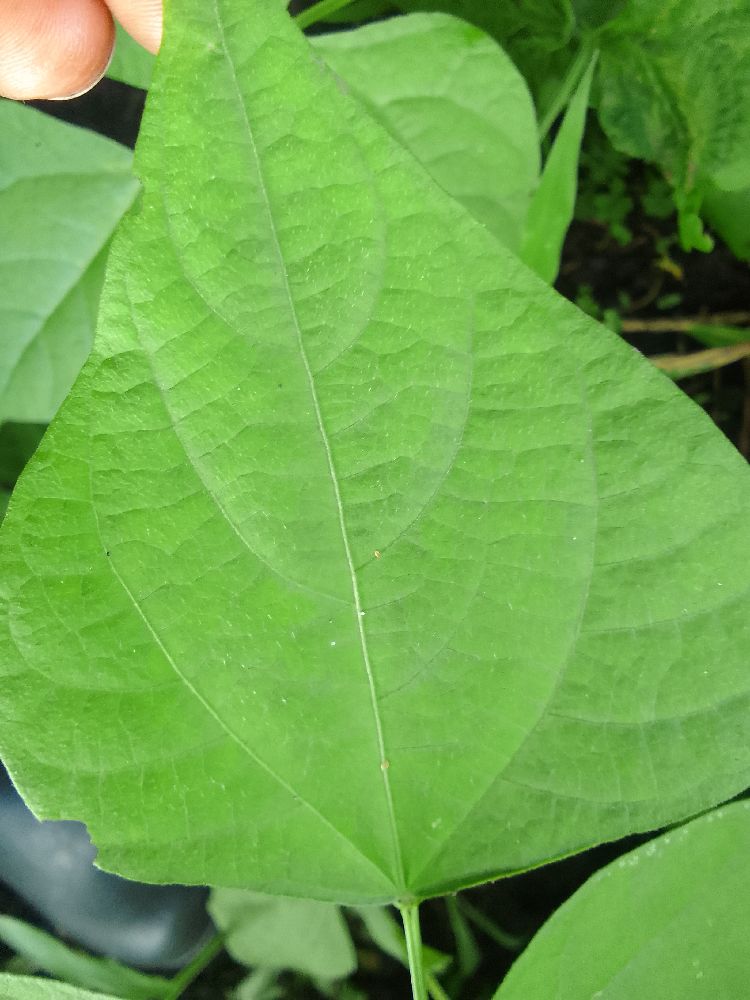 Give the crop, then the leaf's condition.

common bean, healthy
